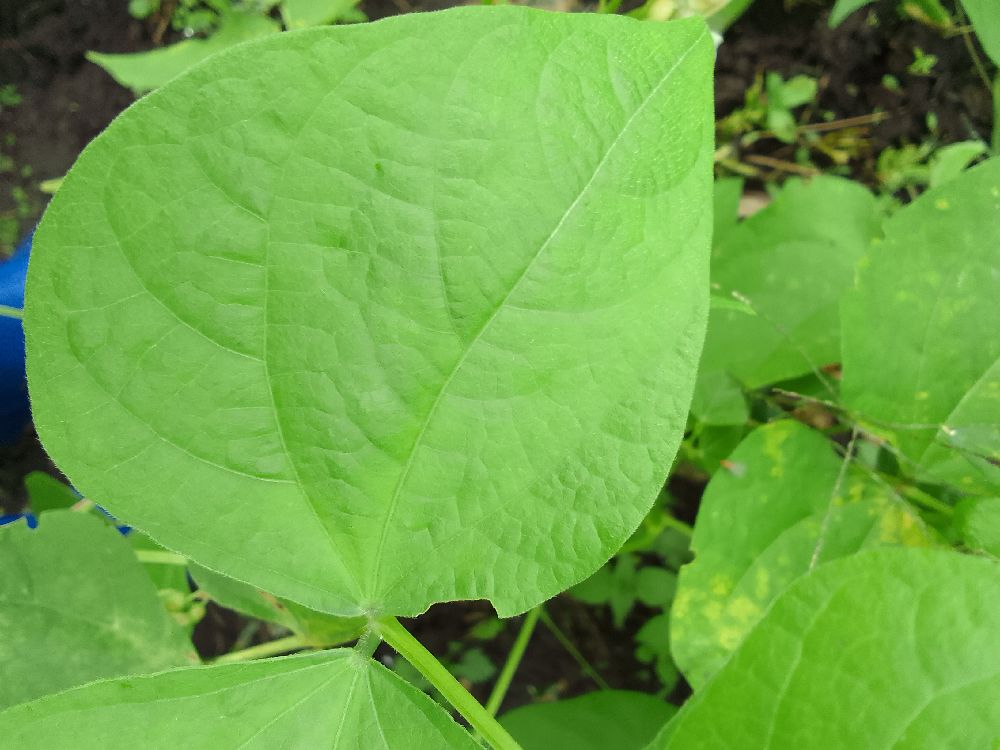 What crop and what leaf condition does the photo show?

common bean, healthy
